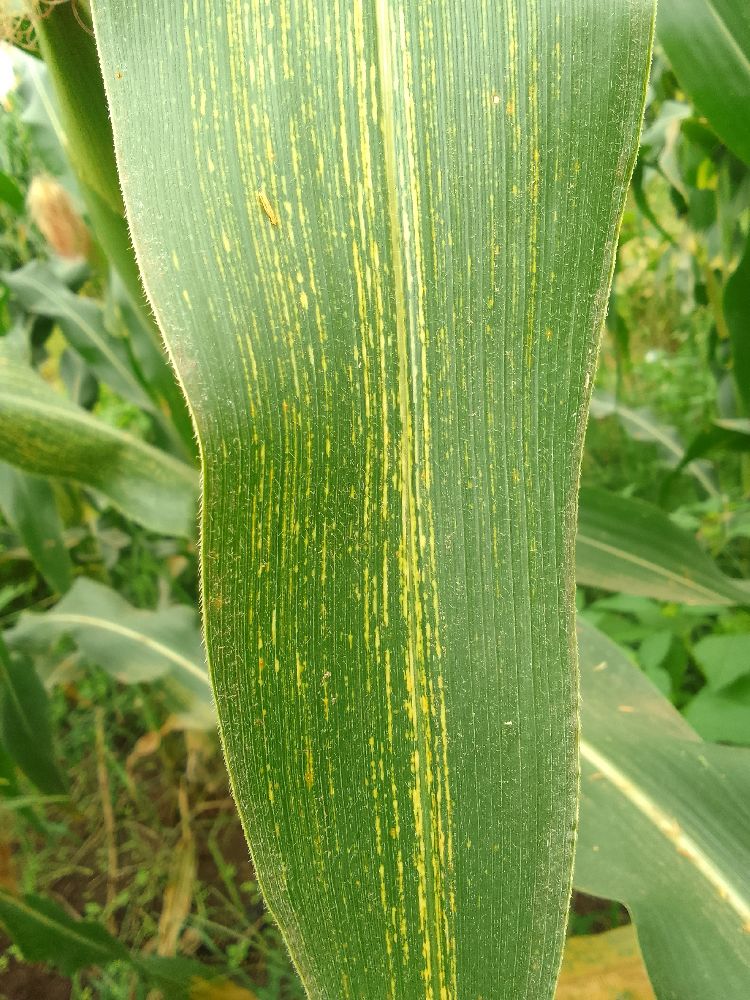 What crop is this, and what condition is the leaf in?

maize, maize streak virus
